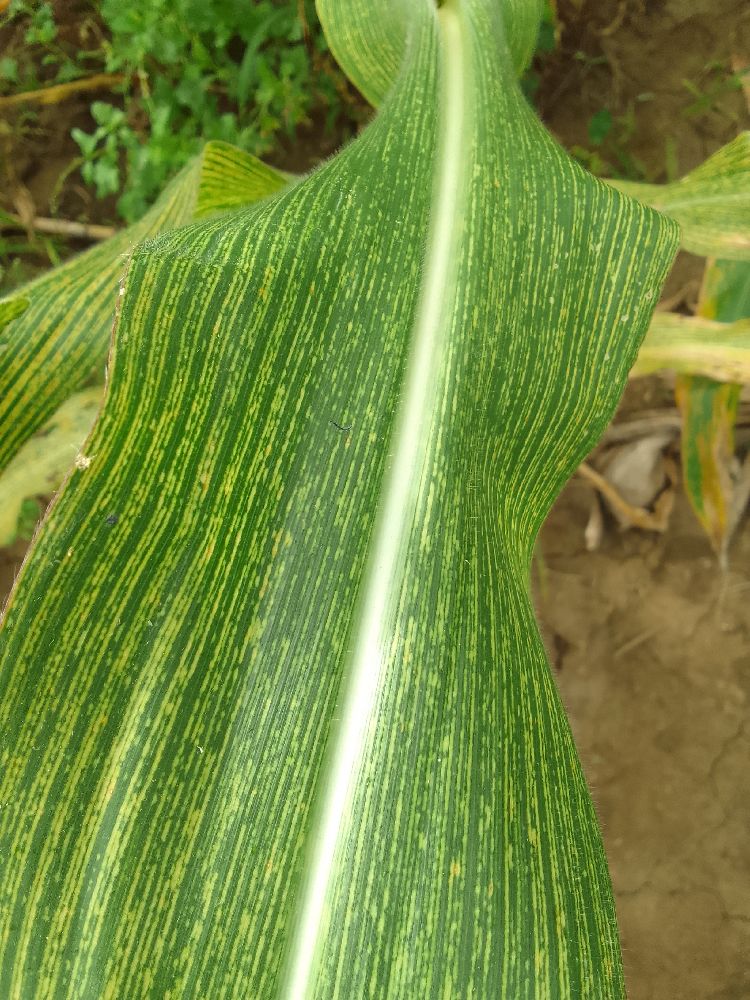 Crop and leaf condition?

maize, maize streak virus
